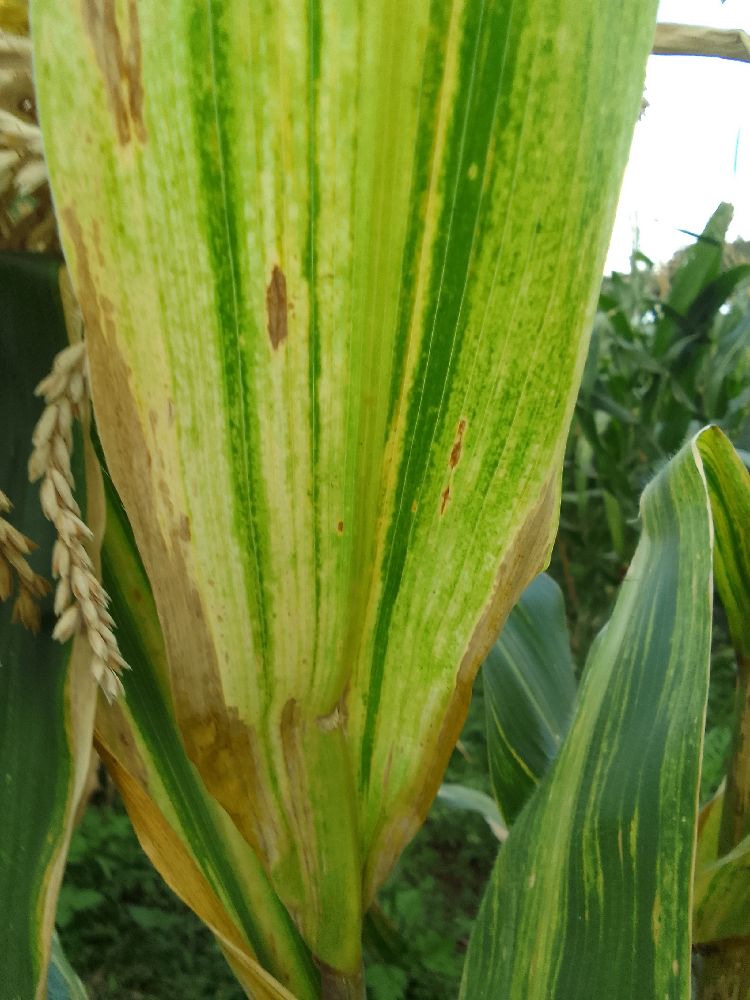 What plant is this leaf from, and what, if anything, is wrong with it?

maize, maize lethal necrosis
